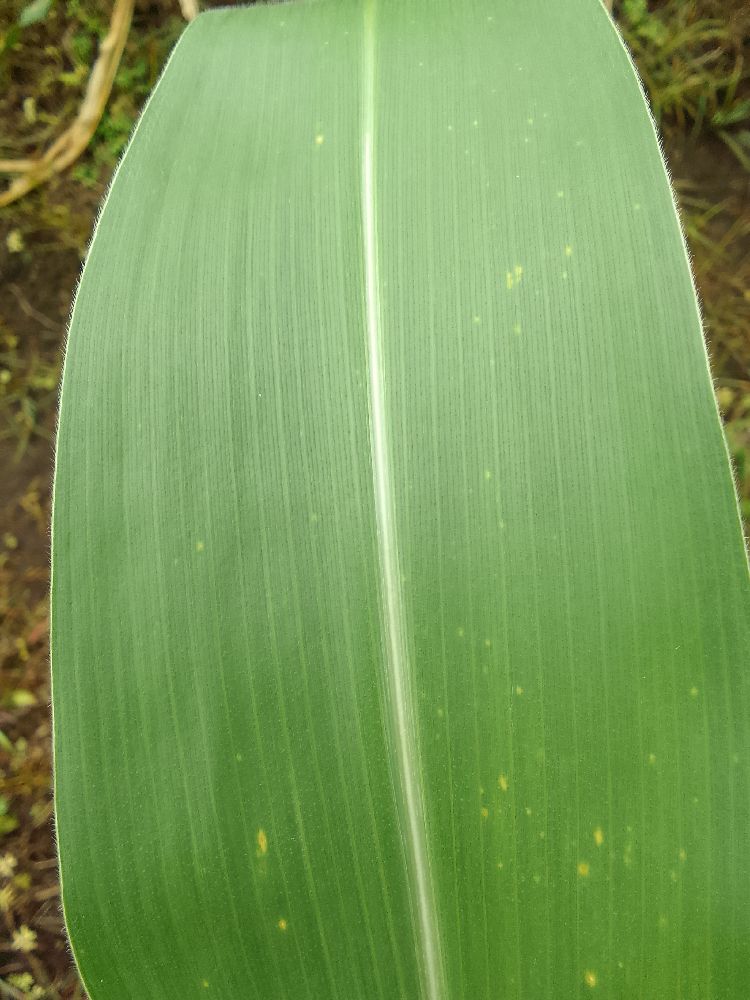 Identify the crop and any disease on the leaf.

maize, healthy
